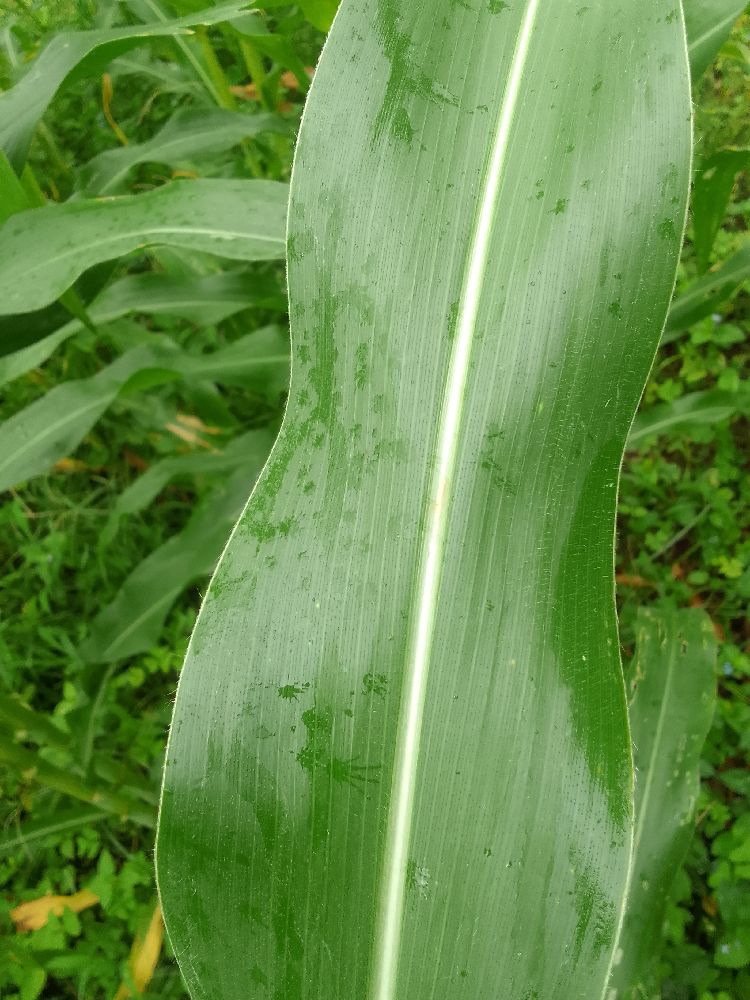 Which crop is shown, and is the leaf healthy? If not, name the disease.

maize, healthy
